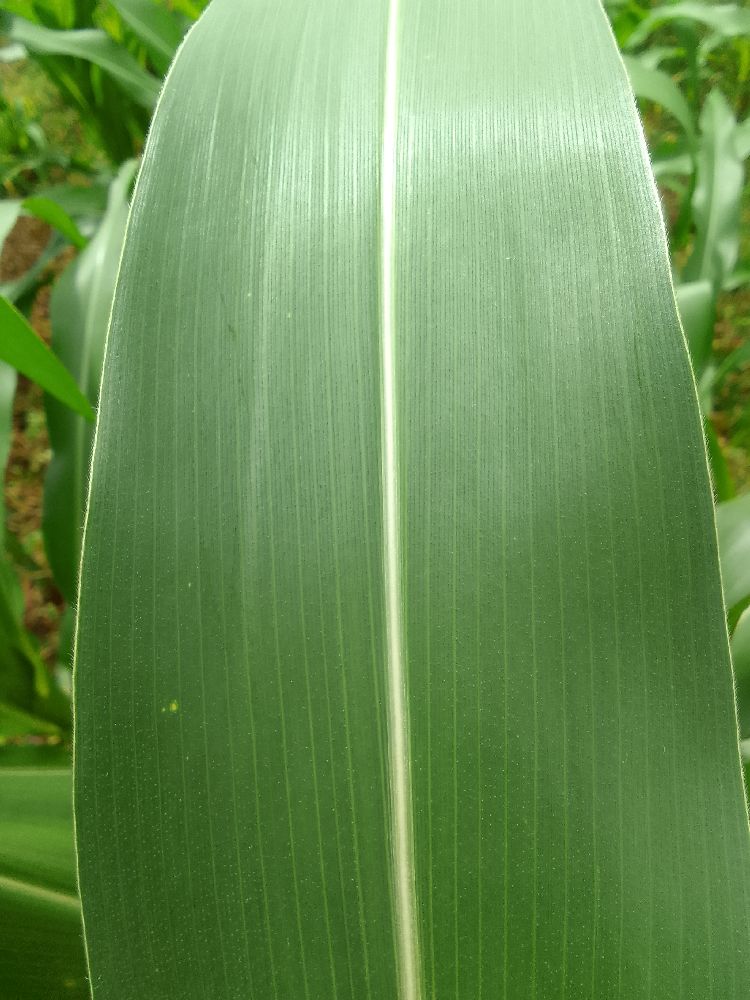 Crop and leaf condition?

maize, healthy
